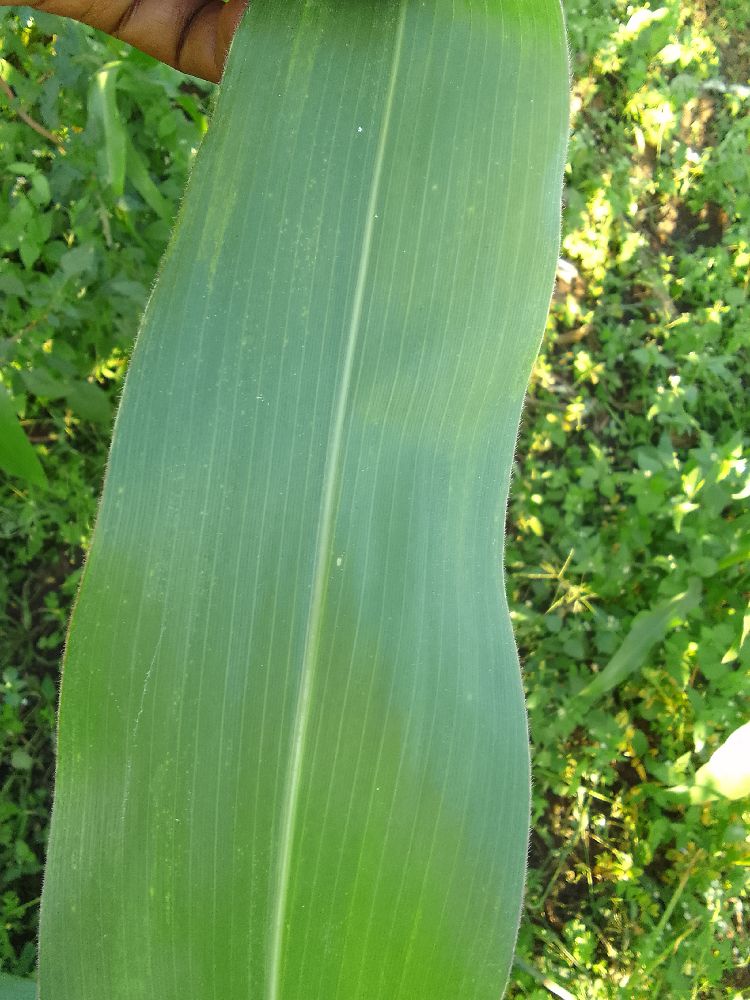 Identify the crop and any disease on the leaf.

maize, healthy
